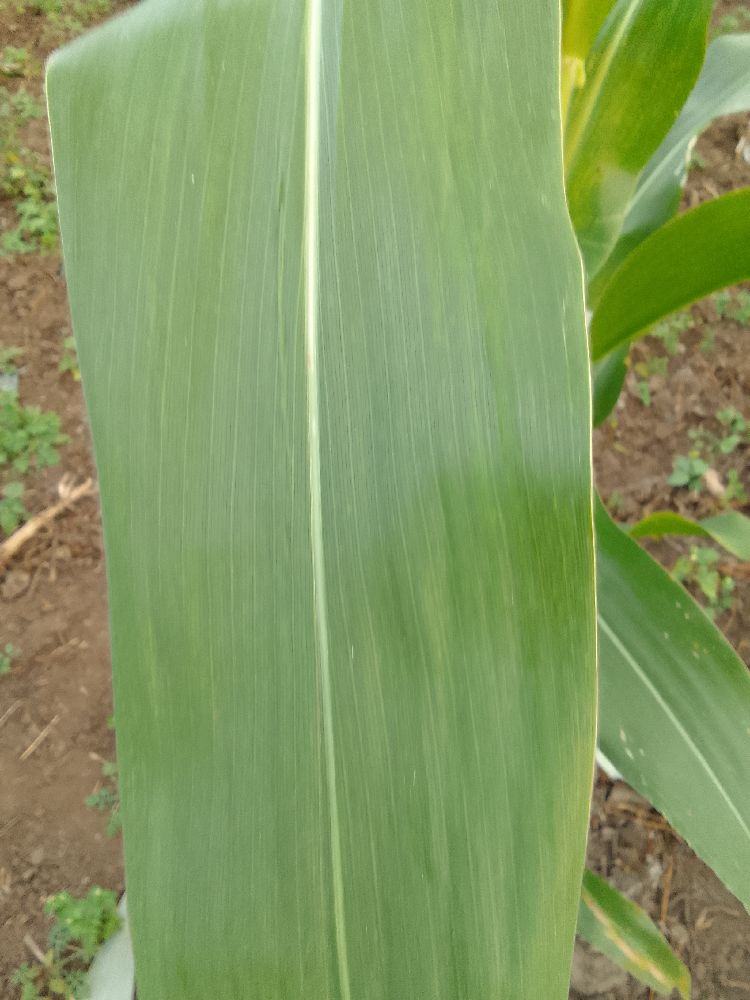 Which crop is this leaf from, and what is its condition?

maize, healthy
